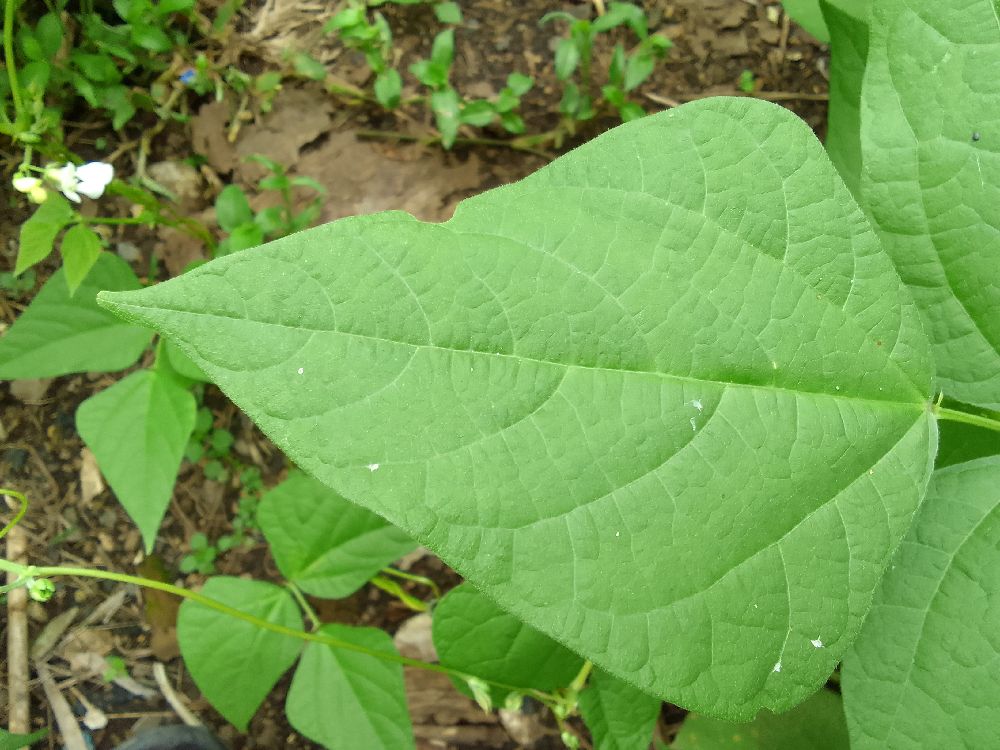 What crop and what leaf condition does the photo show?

common bean, healthy
